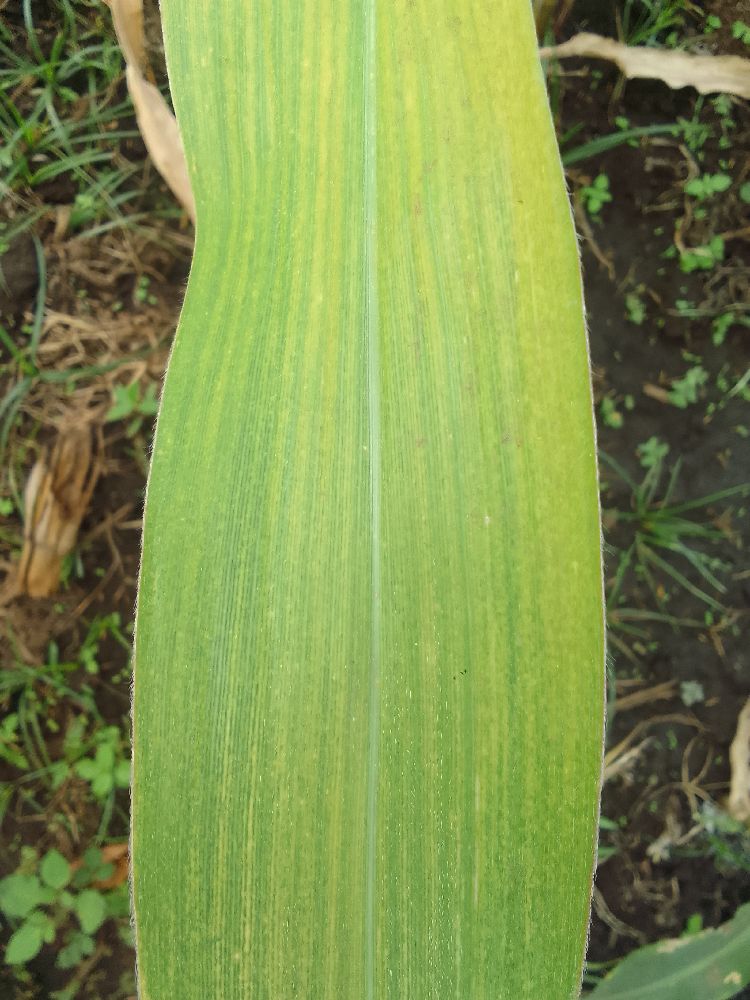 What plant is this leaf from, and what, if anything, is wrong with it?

maize, maize lethal necrosis
